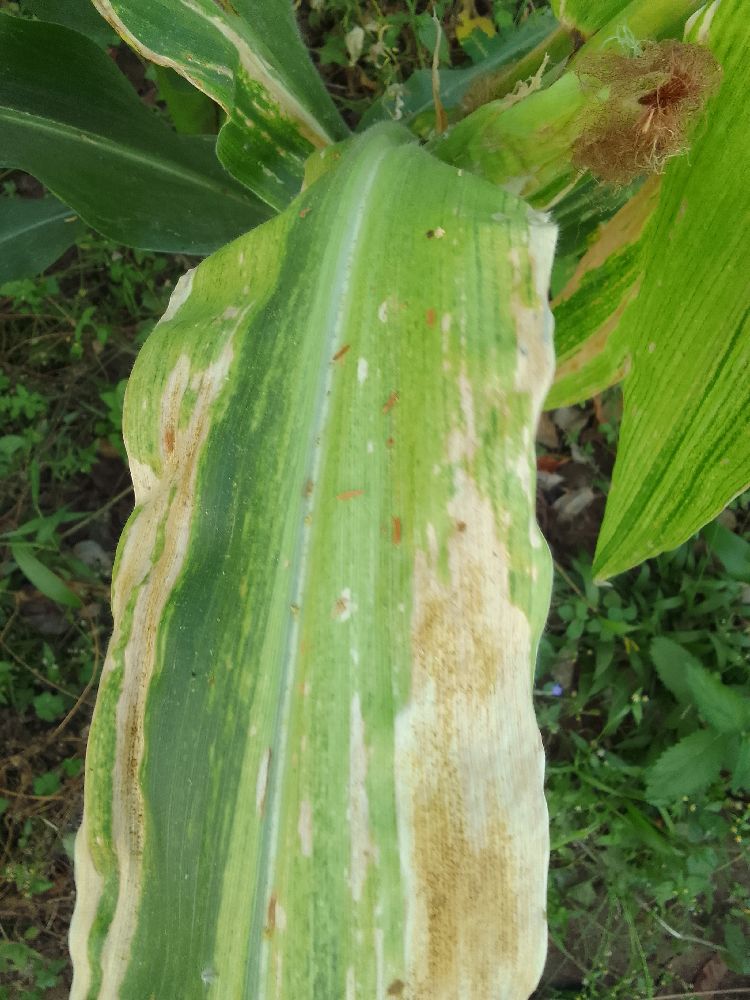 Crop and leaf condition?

maize, maize lethal necrosis
